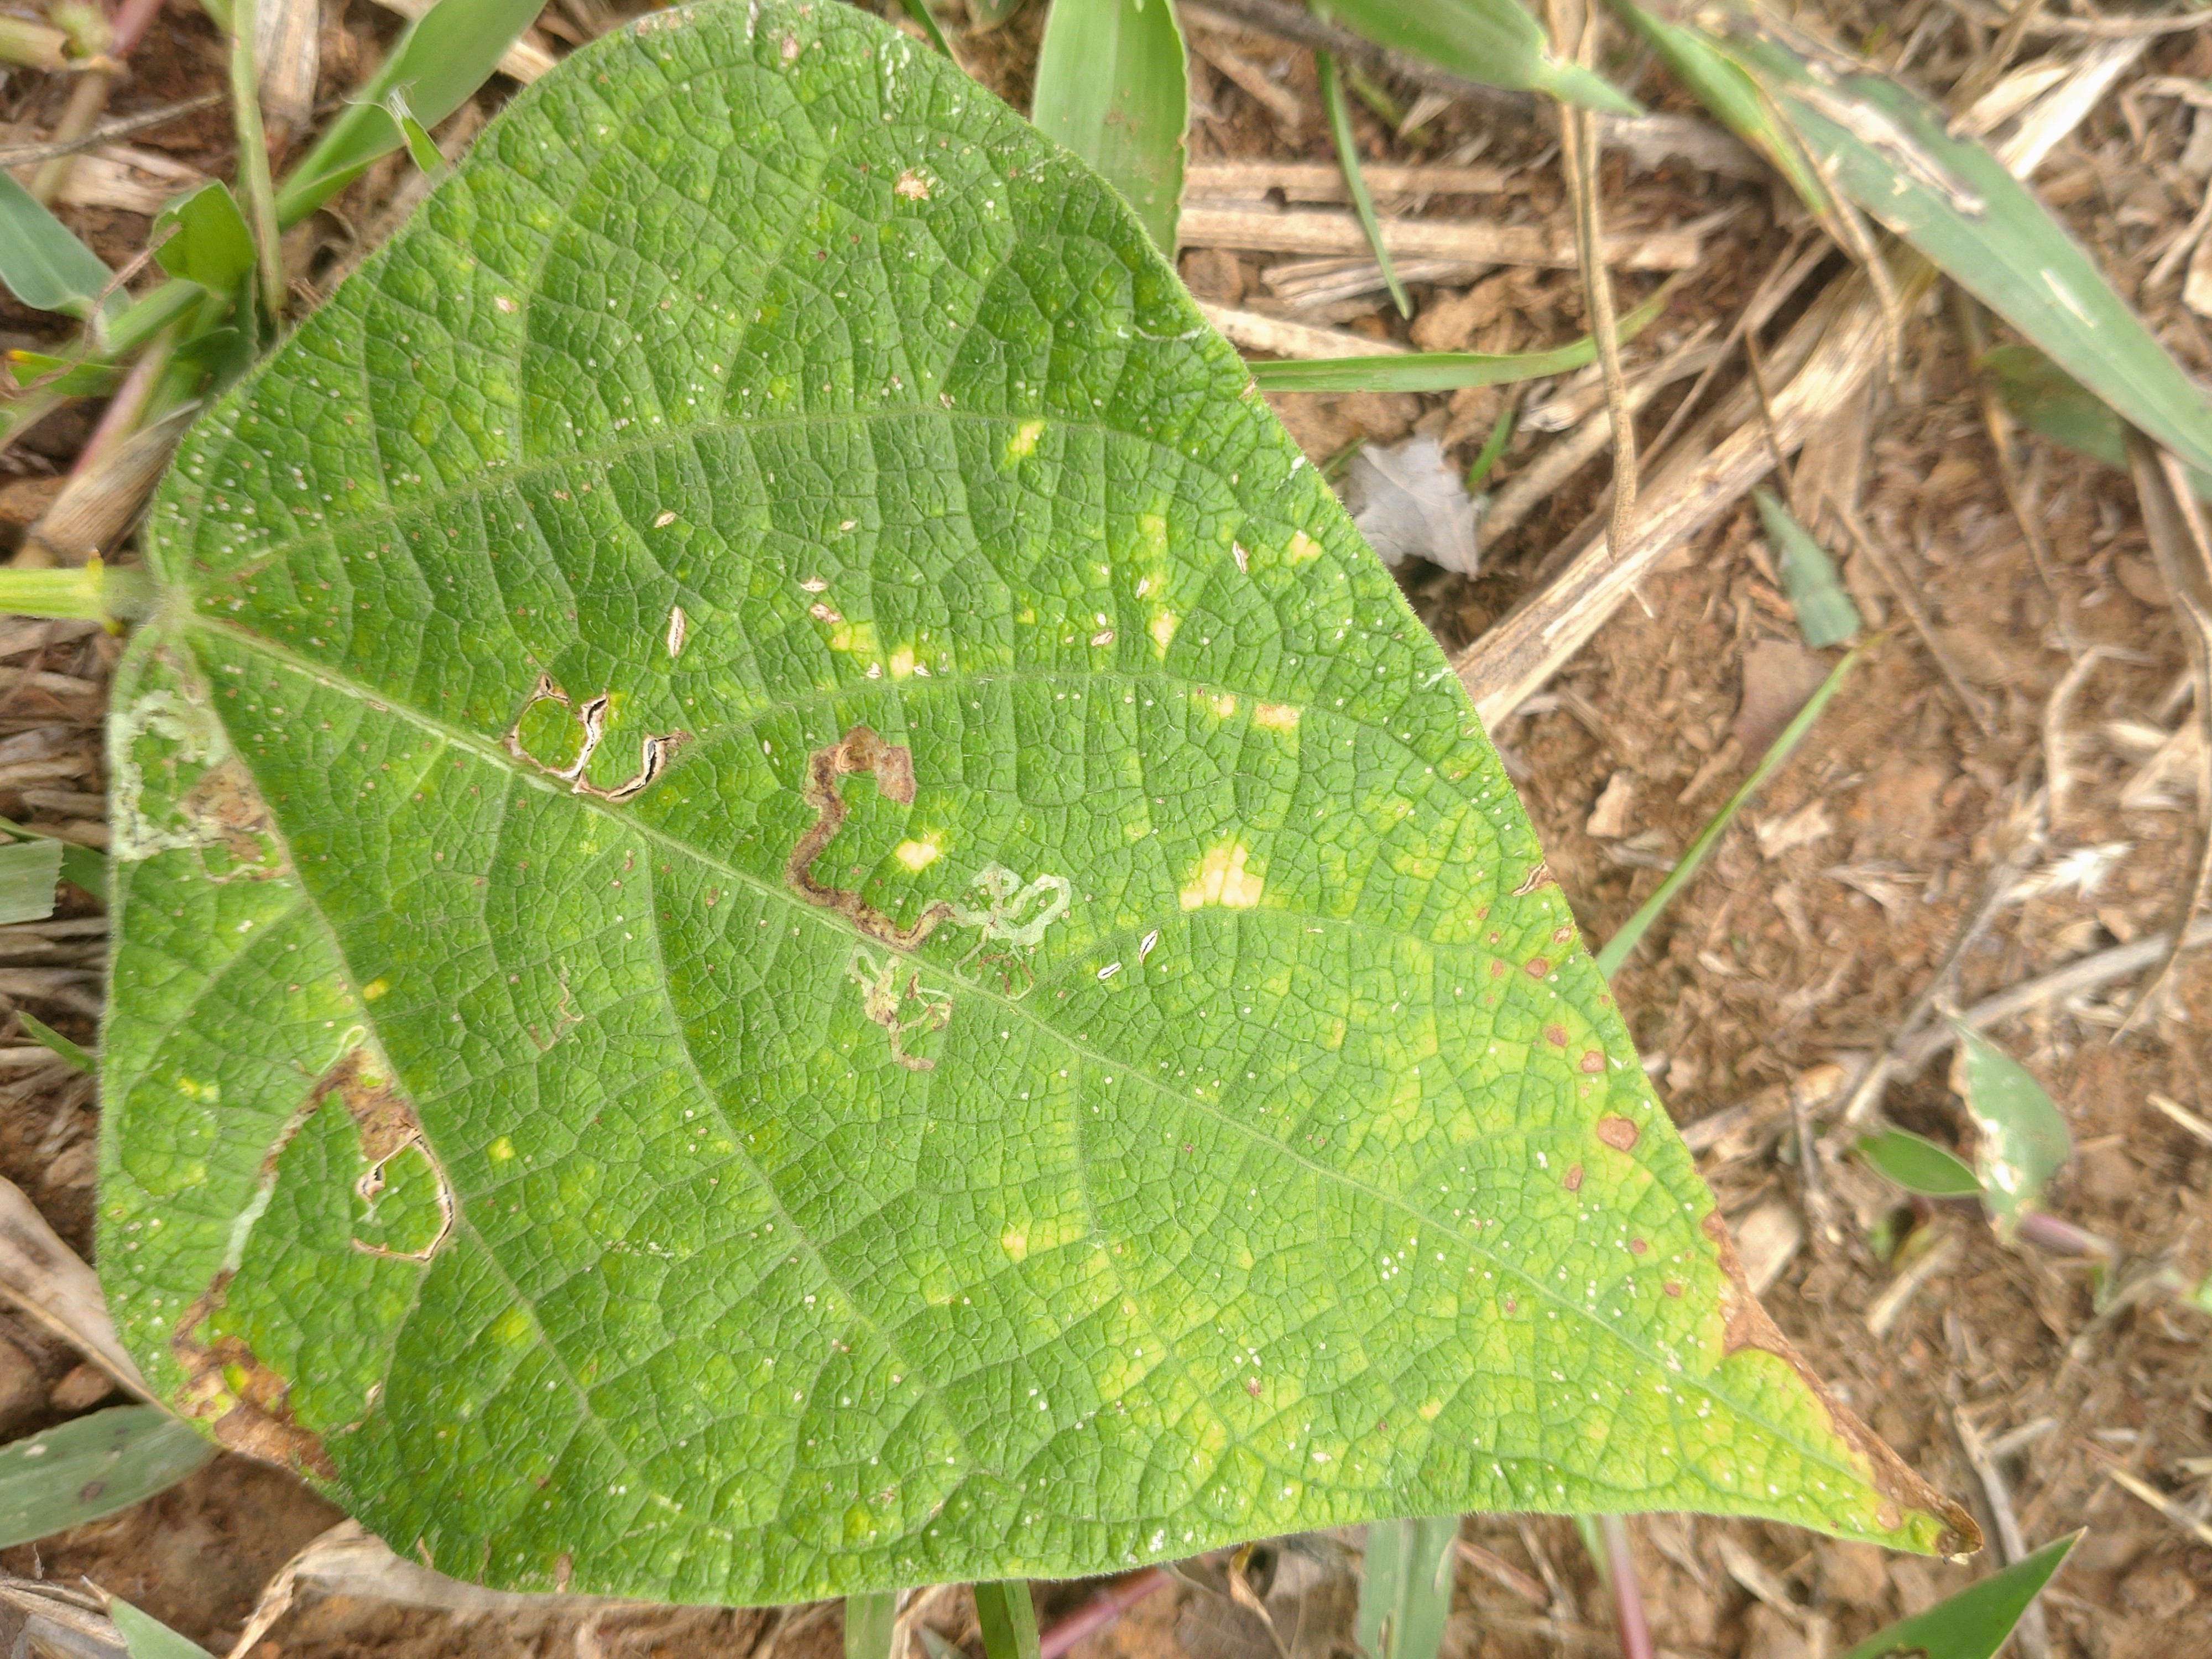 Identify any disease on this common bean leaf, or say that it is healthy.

anthracnose
